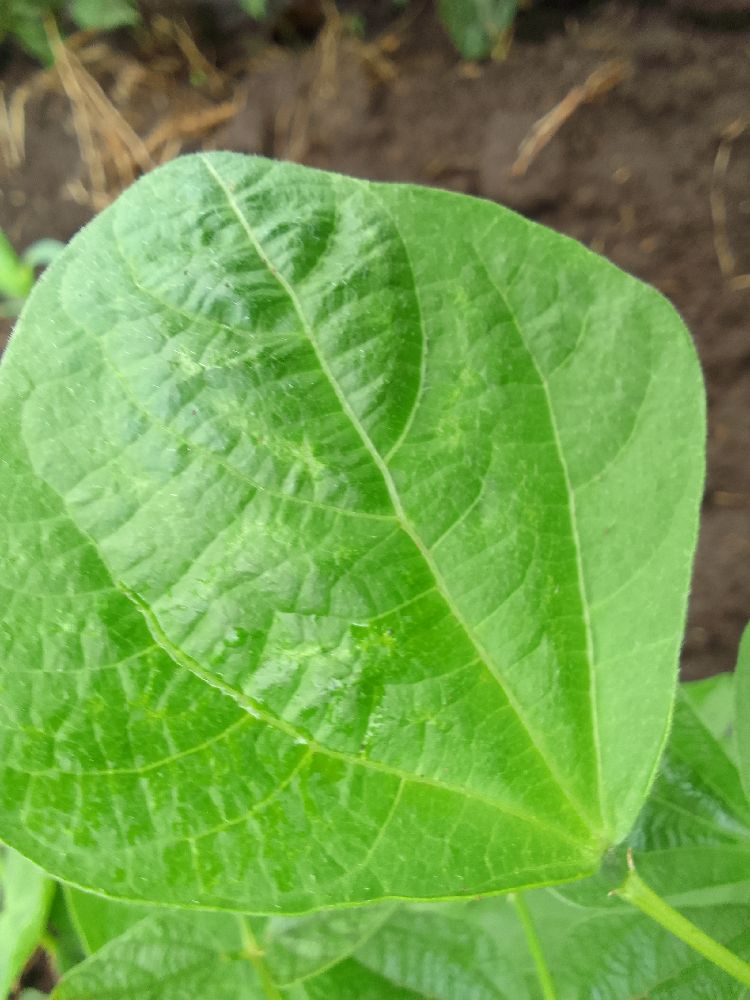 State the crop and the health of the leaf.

common bean, healthy
